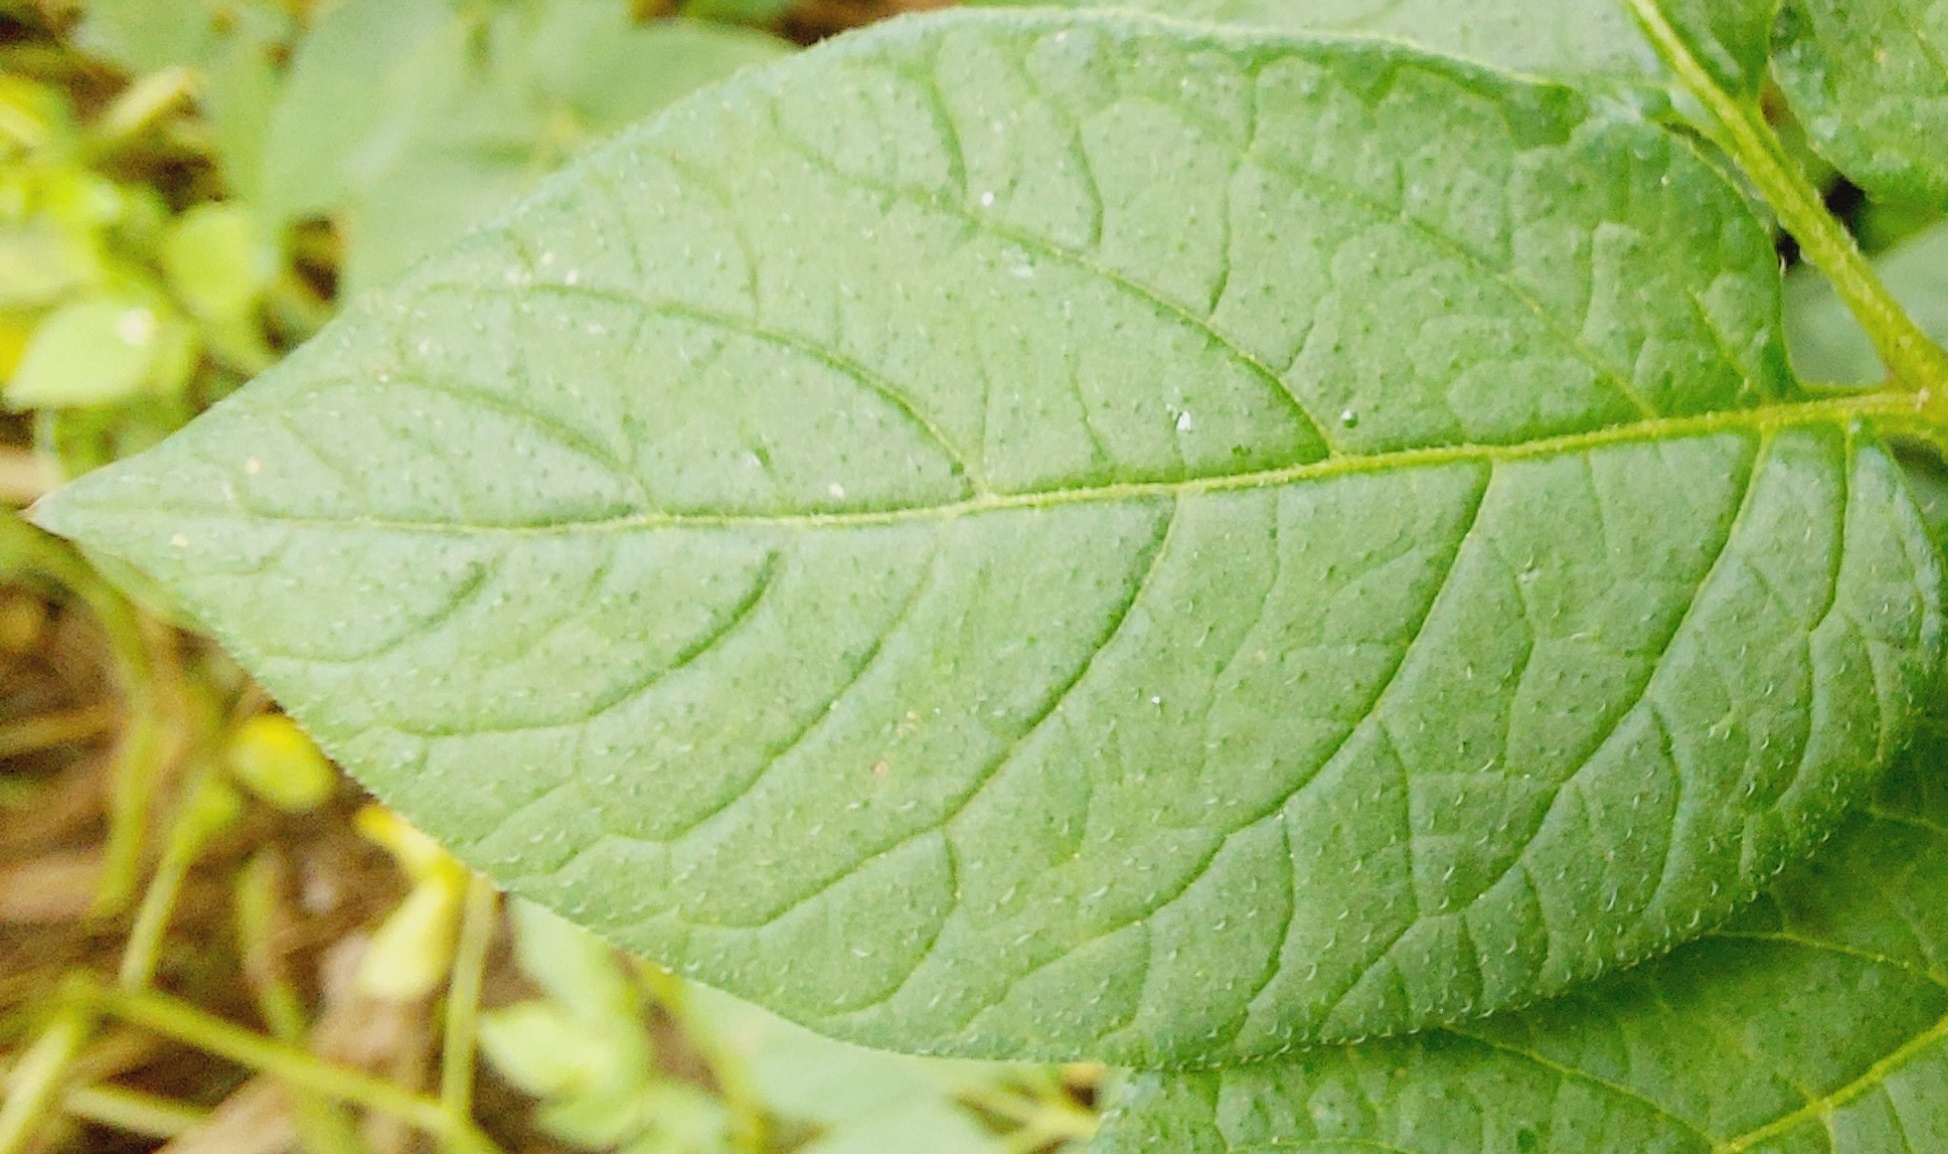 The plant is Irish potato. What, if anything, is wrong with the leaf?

healthy
